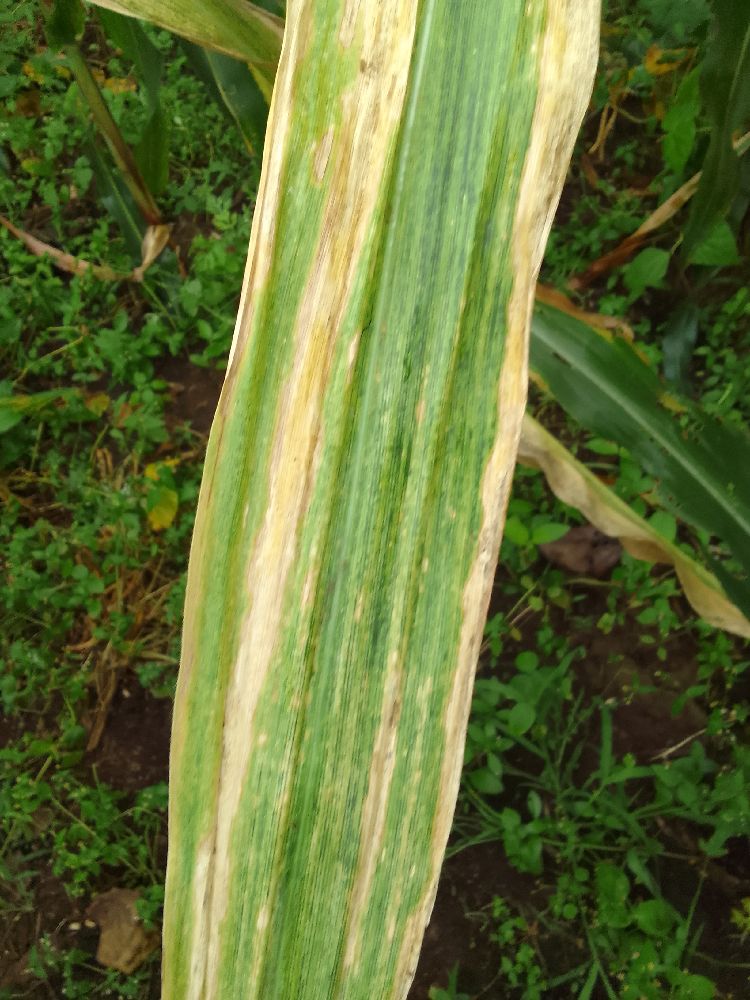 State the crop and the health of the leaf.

maize, maize lethal necrosis
